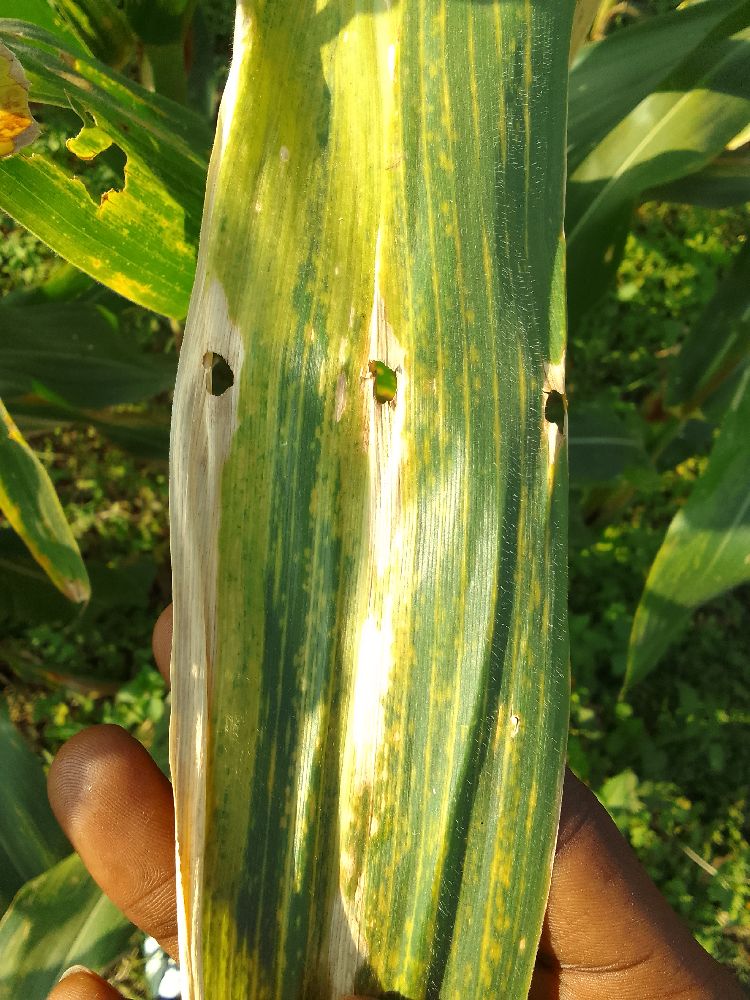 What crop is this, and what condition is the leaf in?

maize, maize lethal necrosis
